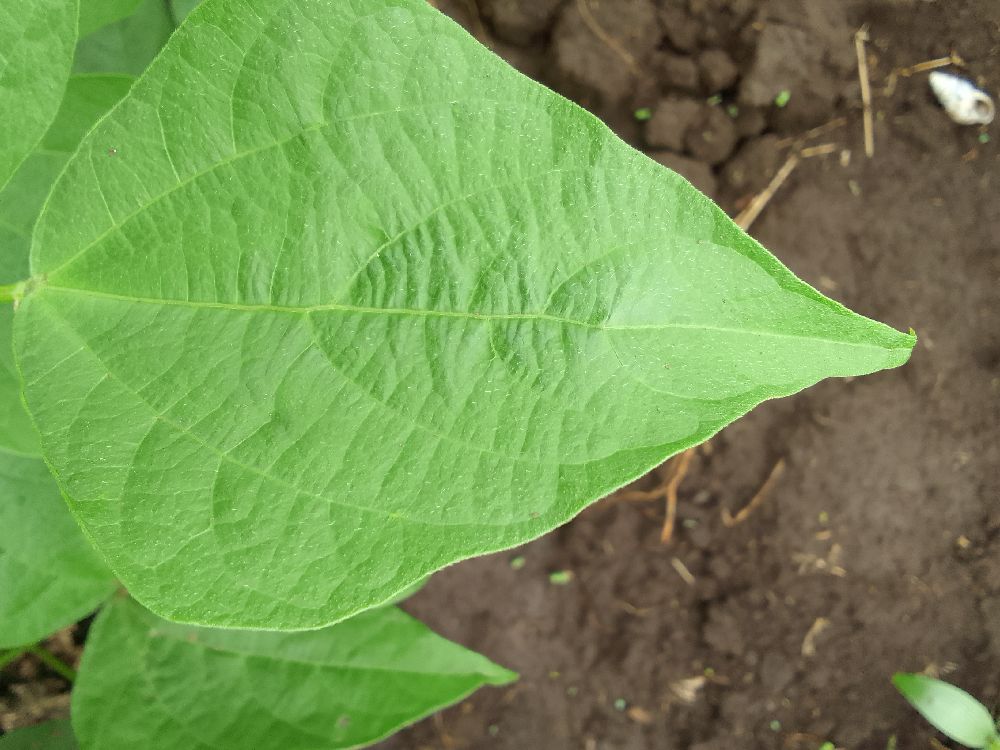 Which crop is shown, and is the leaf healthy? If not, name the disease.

common bean, healthy
